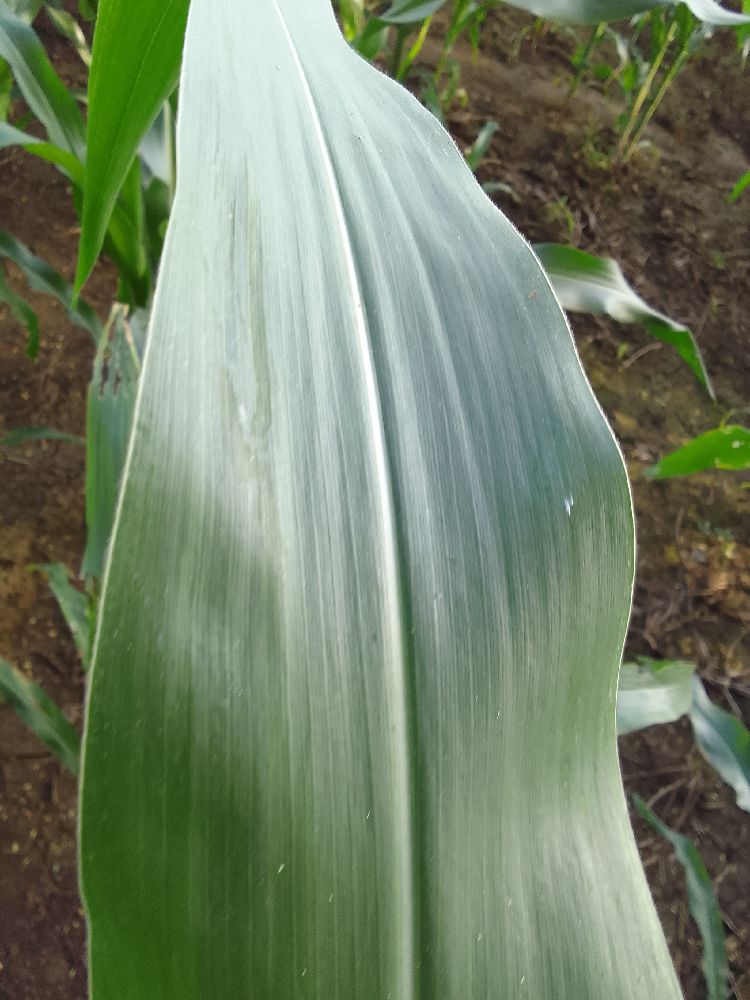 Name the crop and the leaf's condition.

maize, healthy
